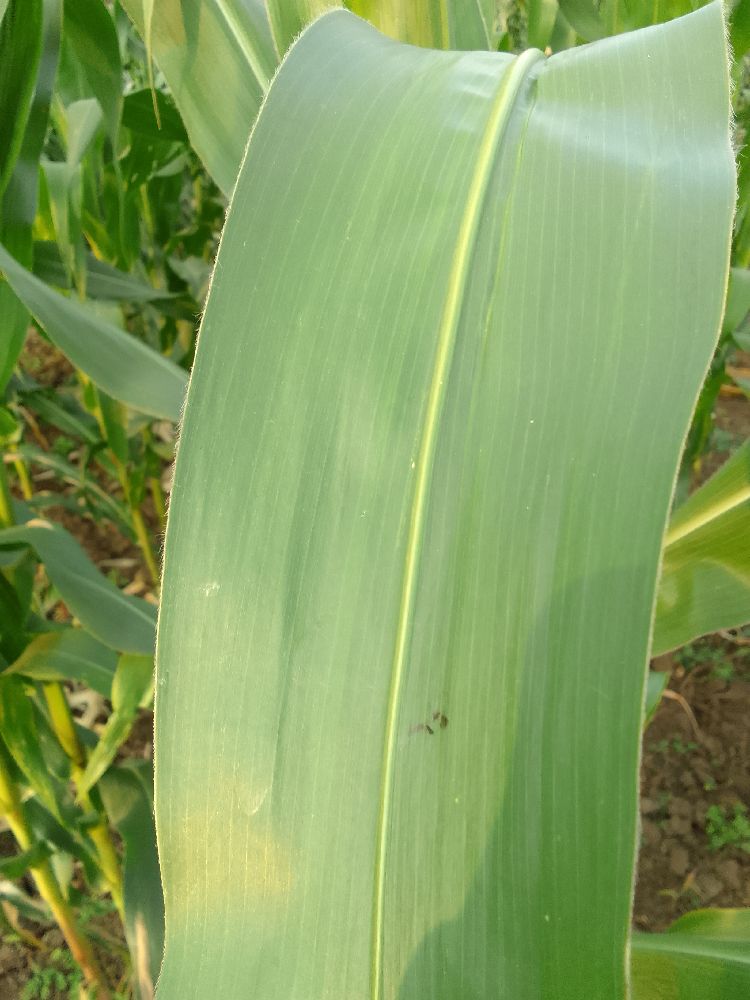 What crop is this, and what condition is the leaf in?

maize, healthy
